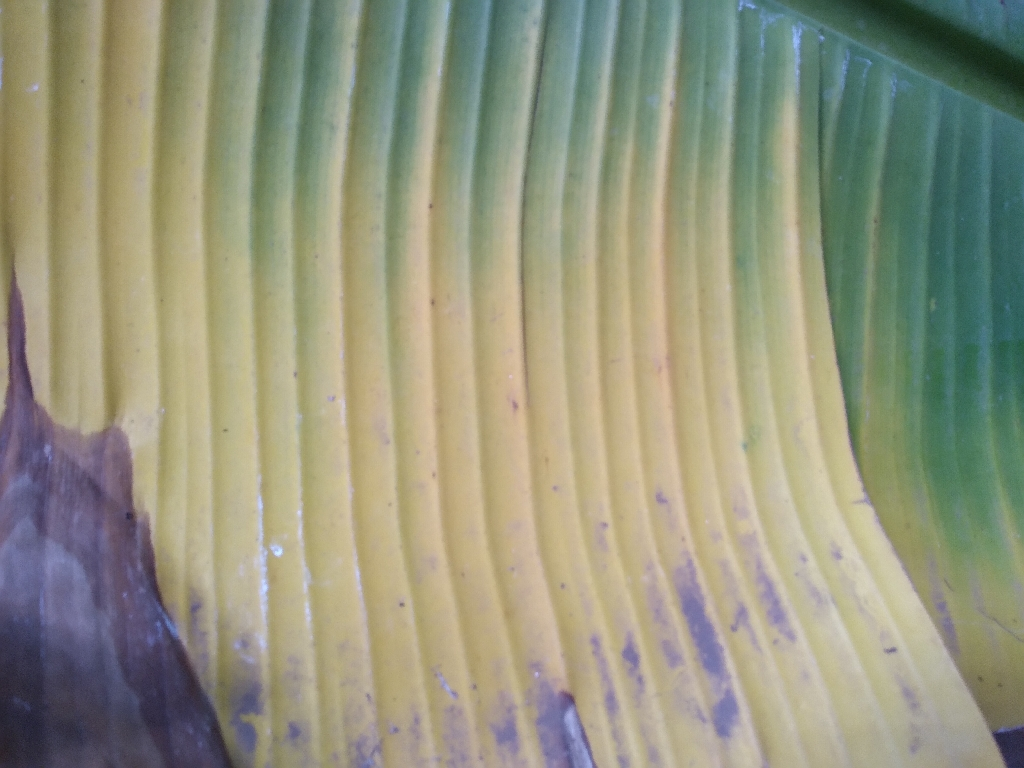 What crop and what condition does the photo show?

banana, fusarium wilt race 1
